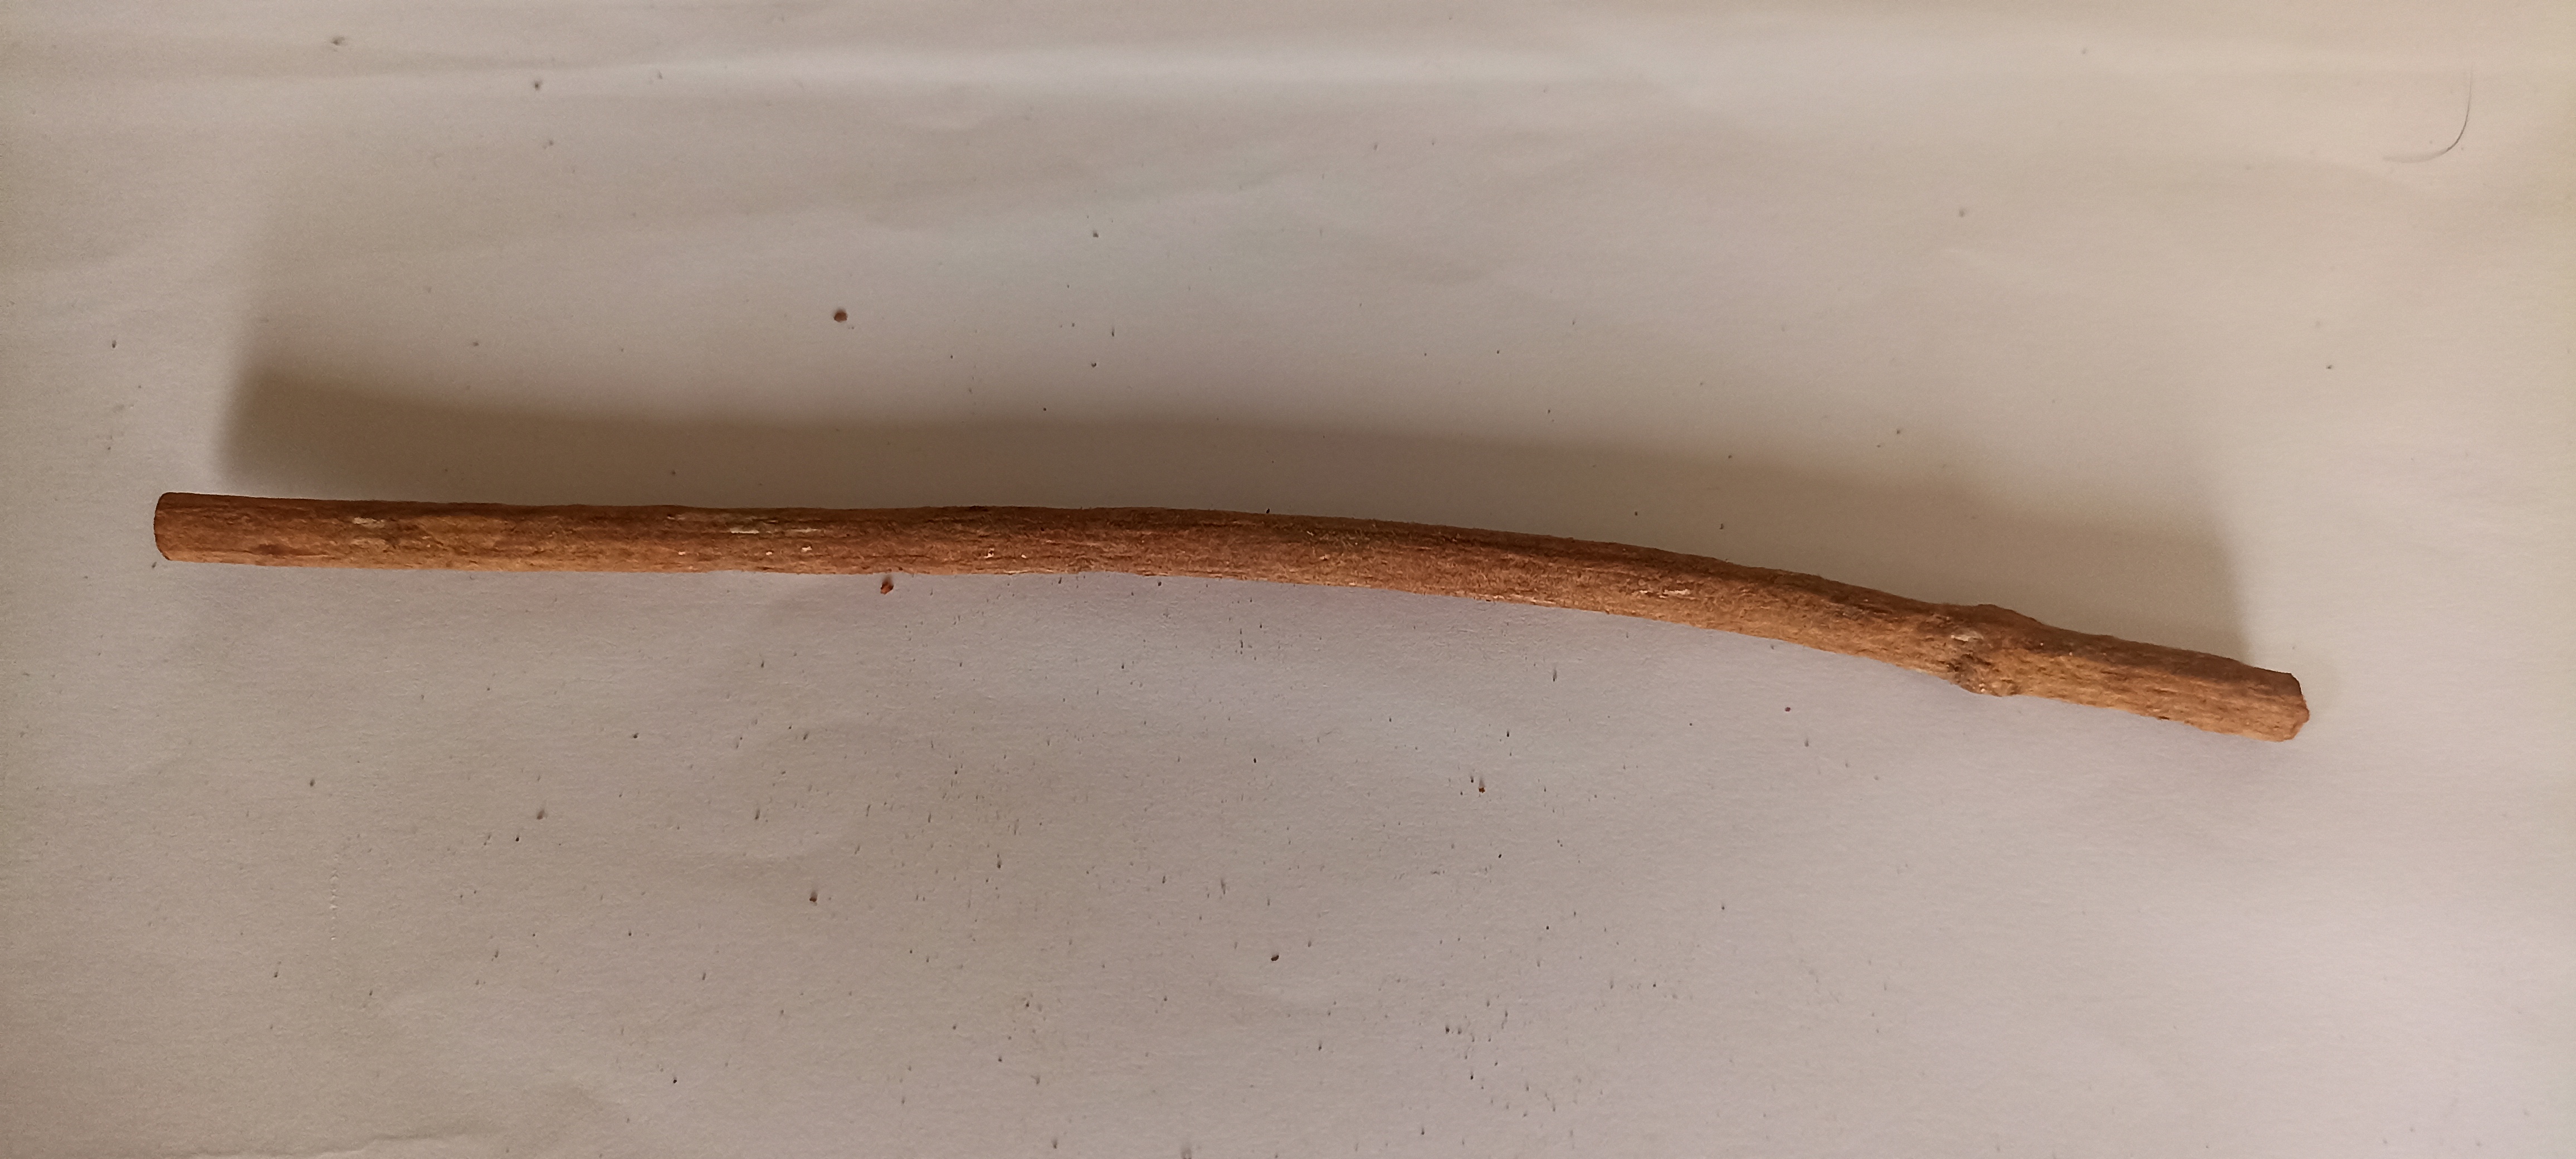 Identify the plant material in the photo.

manjistha
